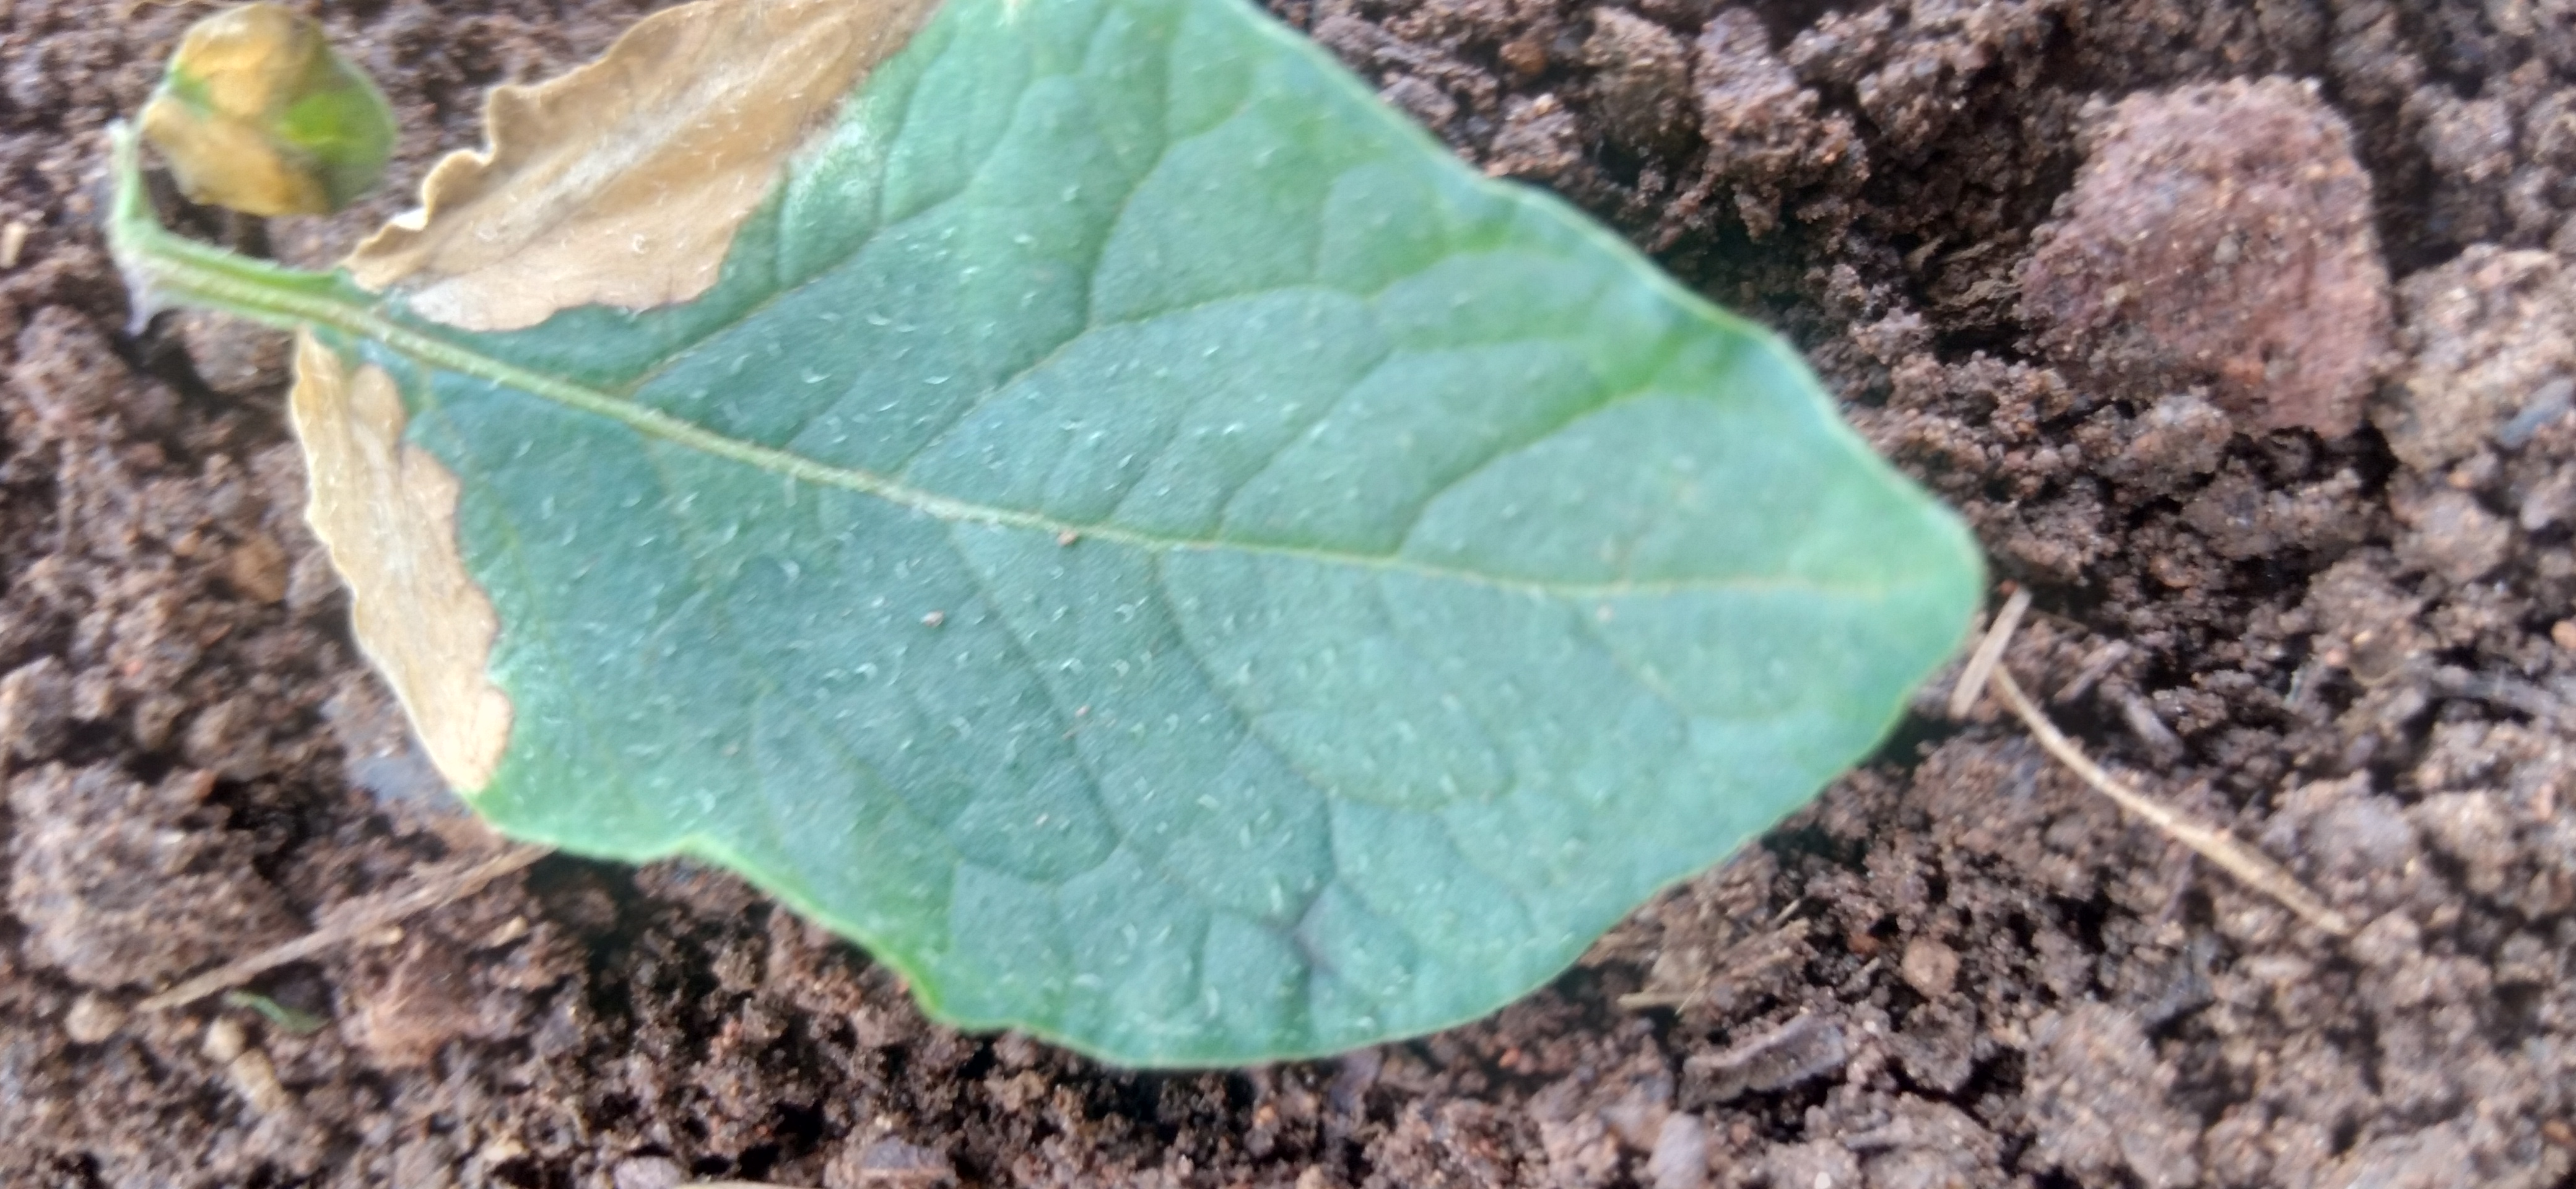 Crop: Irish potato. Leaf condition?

early blight
